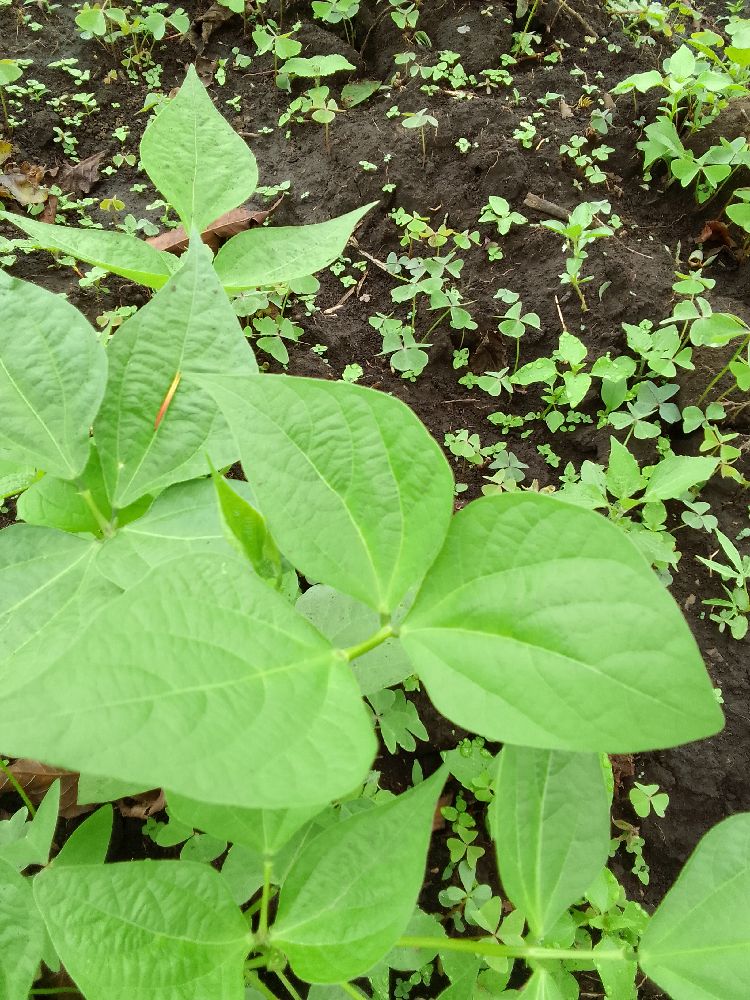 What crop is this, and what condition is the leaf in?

common bean, healthy
